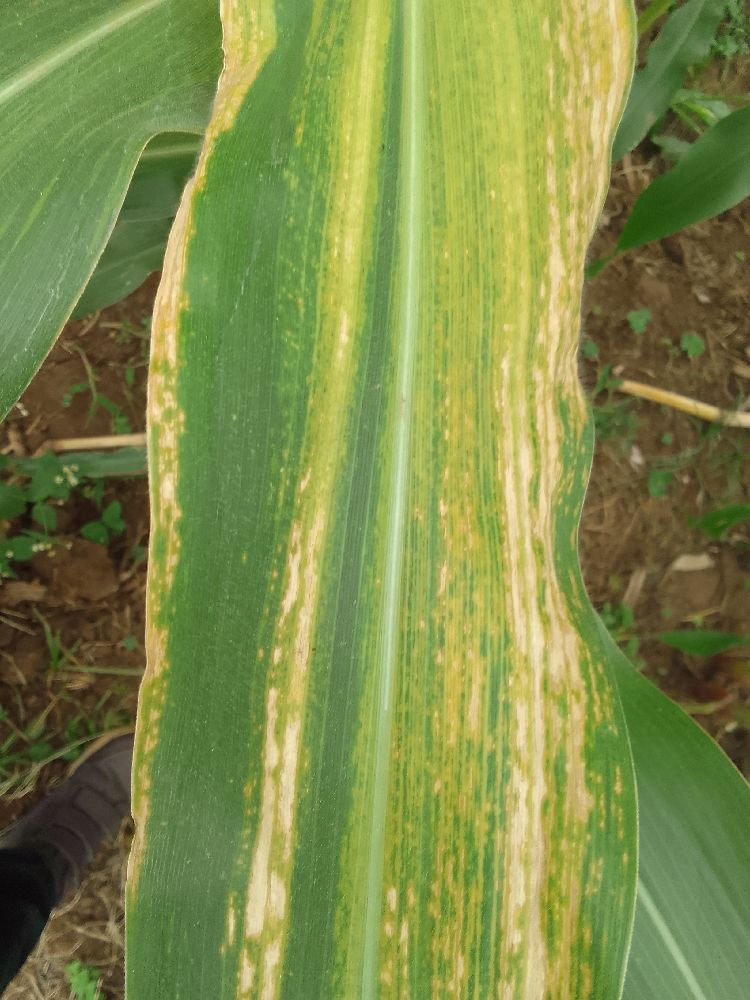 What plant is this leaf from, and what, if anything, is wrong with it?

maize, maize lethal necrosis
